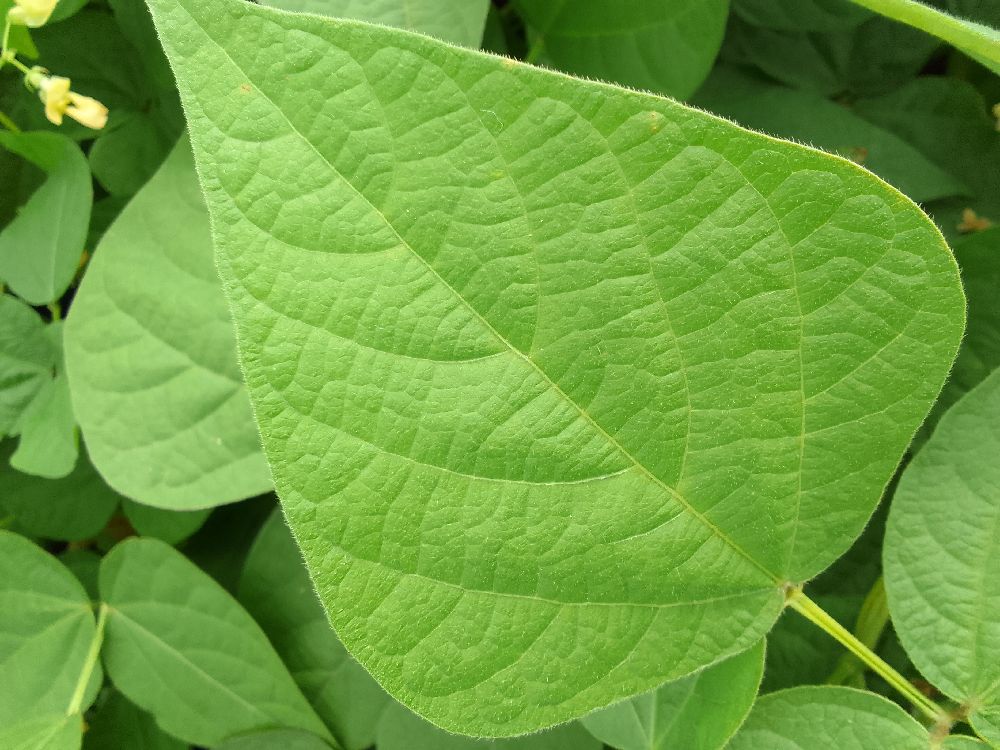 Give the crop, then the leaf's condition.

common bean, healthy
